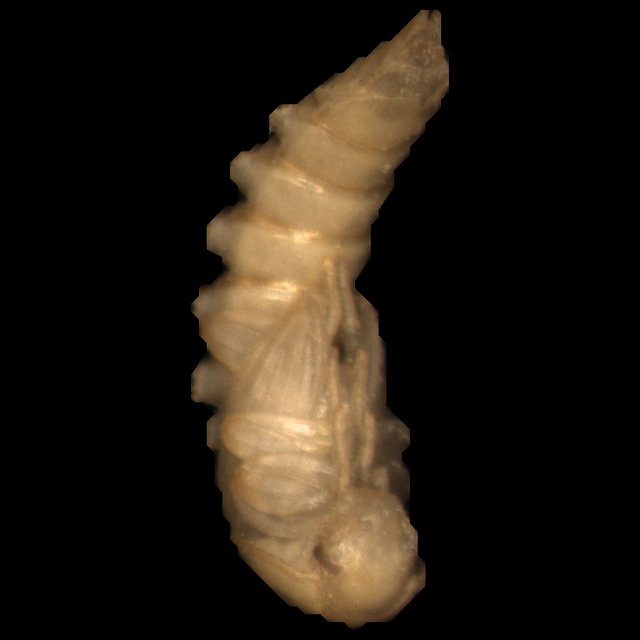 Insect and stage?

mealworm pupa
